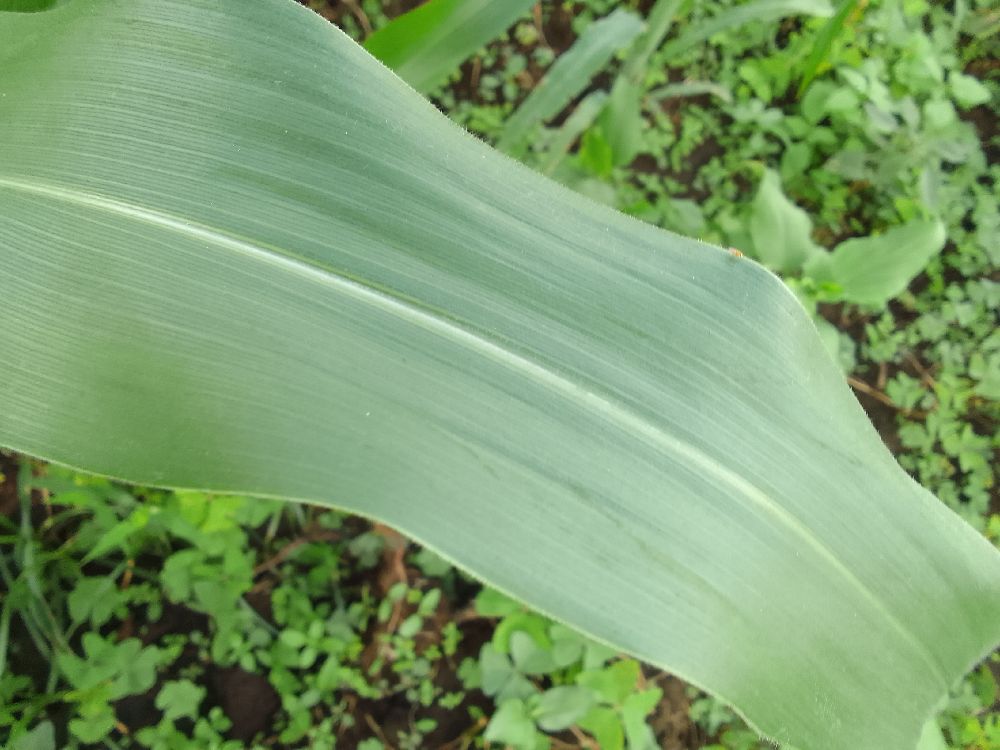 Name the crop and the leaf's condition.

maize, healthy
